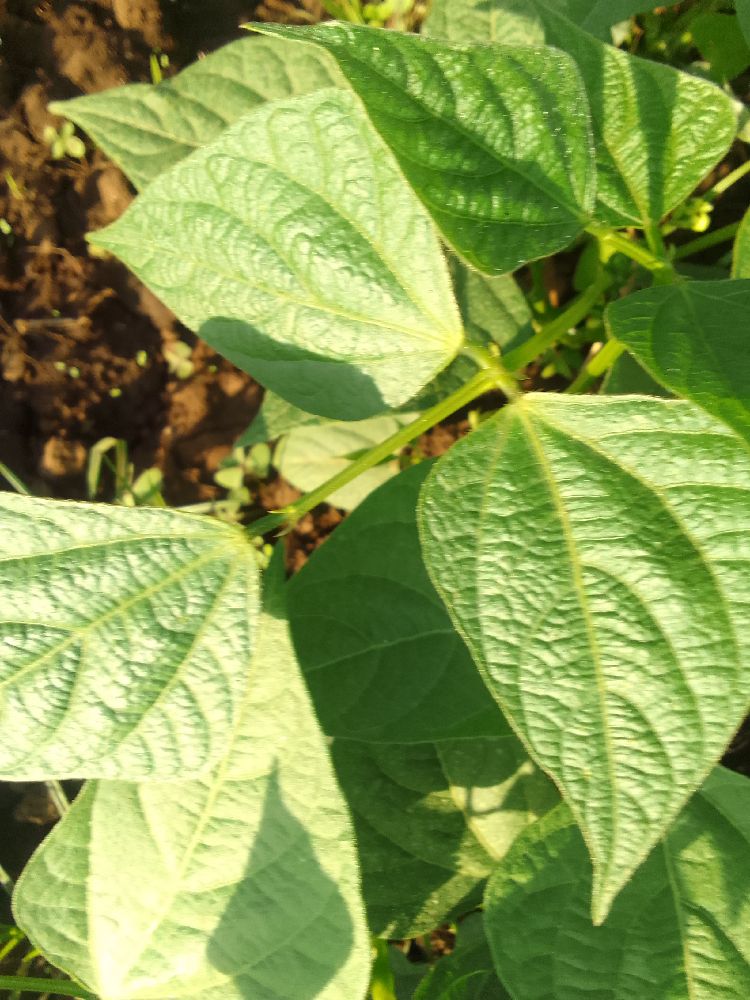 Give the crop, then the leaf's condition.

common bean, healthy
